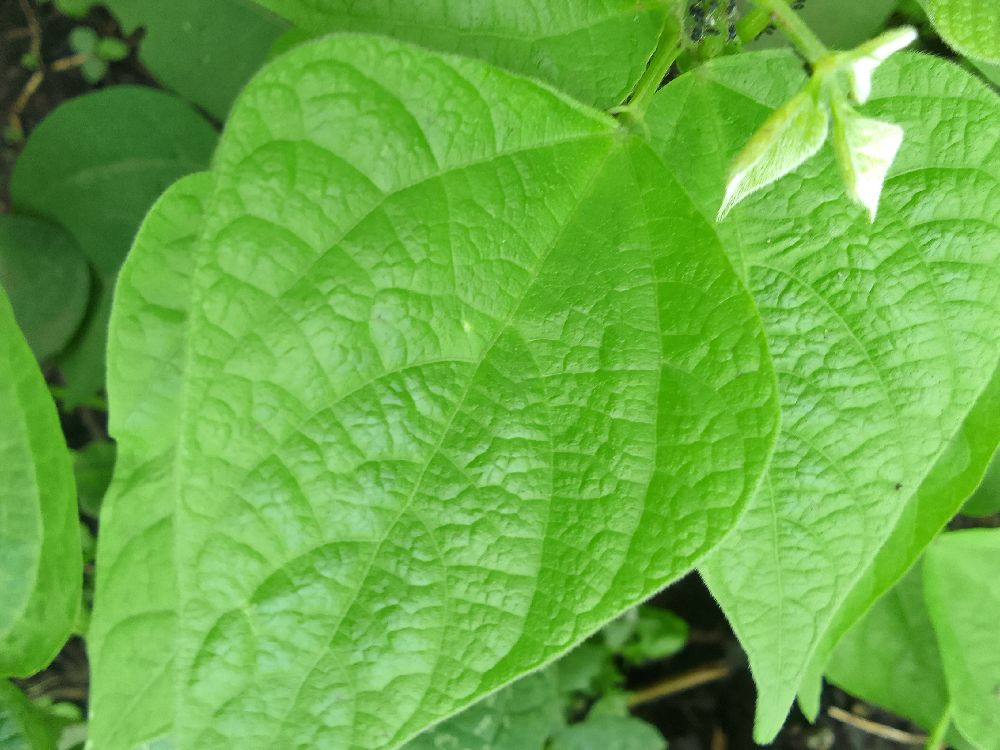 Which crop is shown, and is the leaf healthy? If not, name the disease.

common bean, healthy
